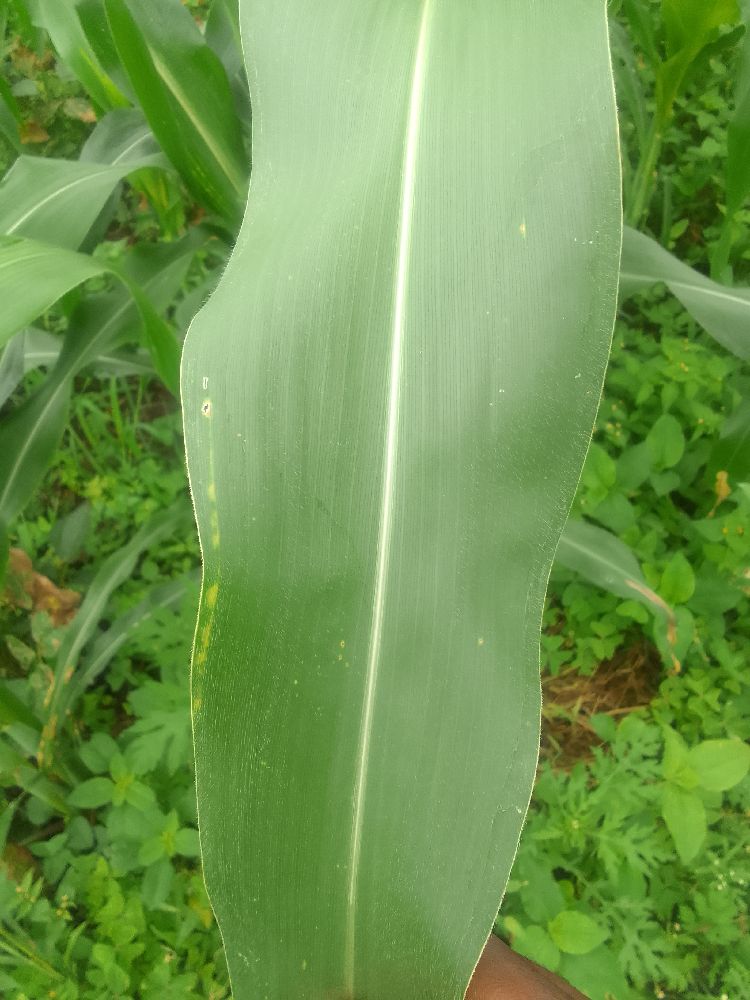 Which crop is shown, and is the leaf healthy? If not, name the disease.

maize, healthy
